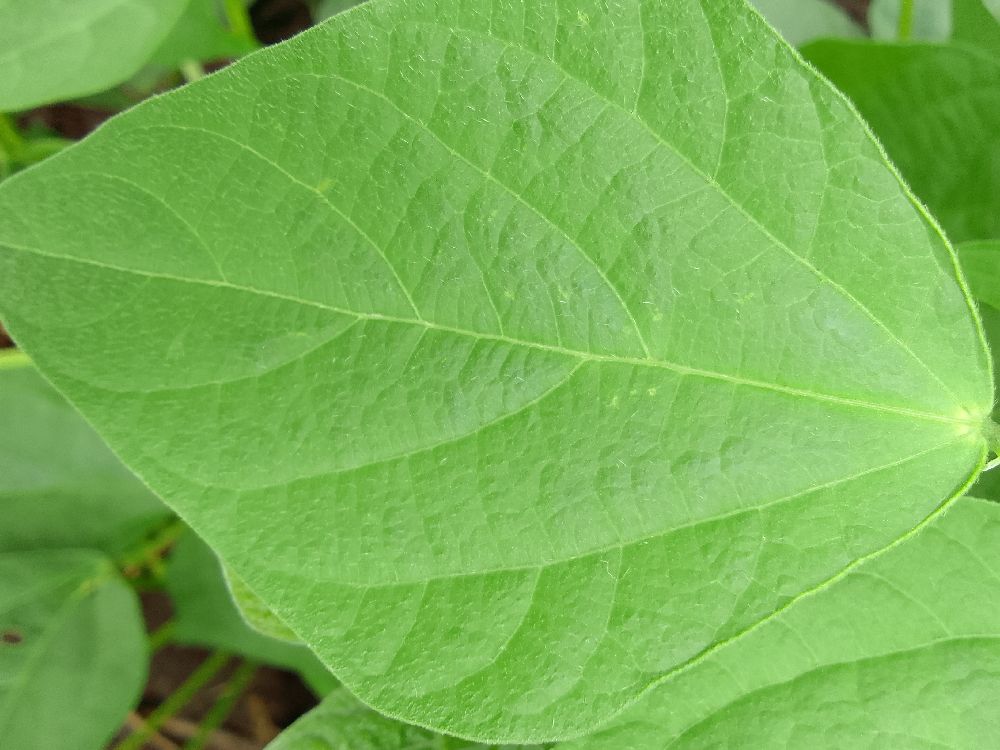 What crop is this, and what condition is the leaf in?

common bean, healthy
